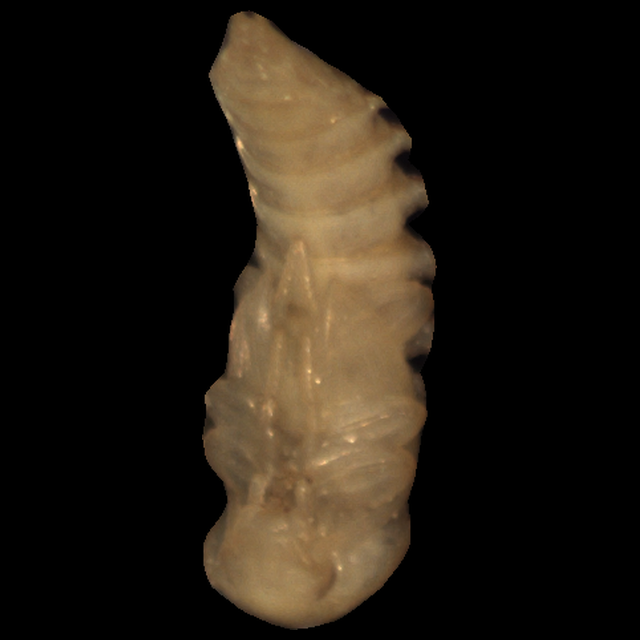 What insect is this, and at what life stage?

mealworm pupa
